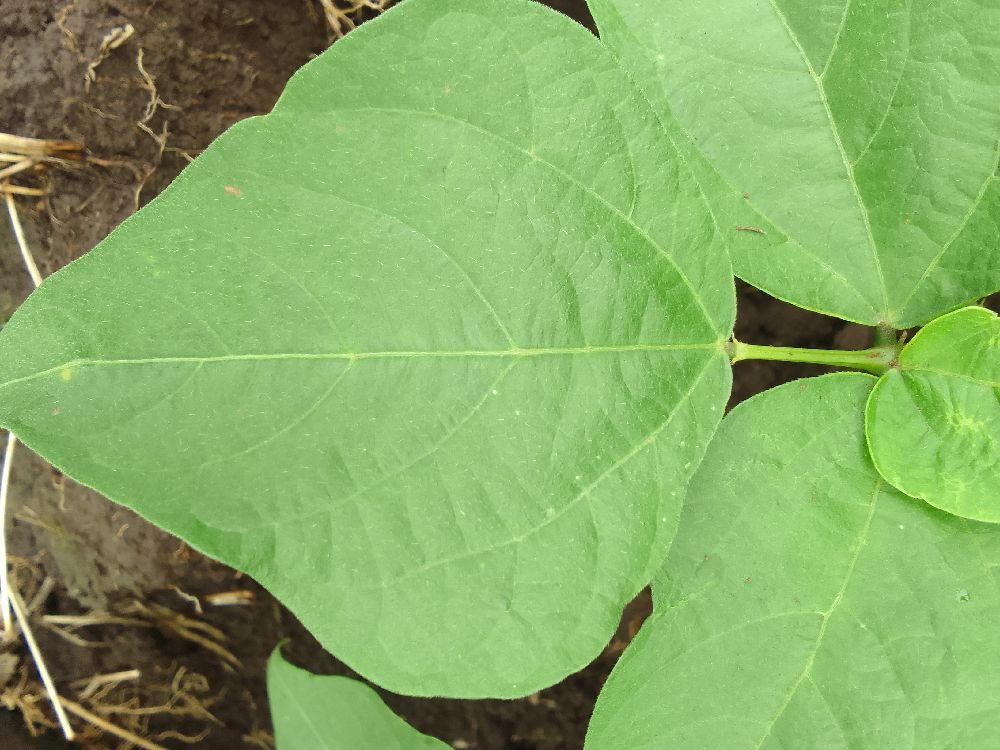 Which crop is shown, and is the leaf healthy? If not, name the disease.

common bean, healthy
